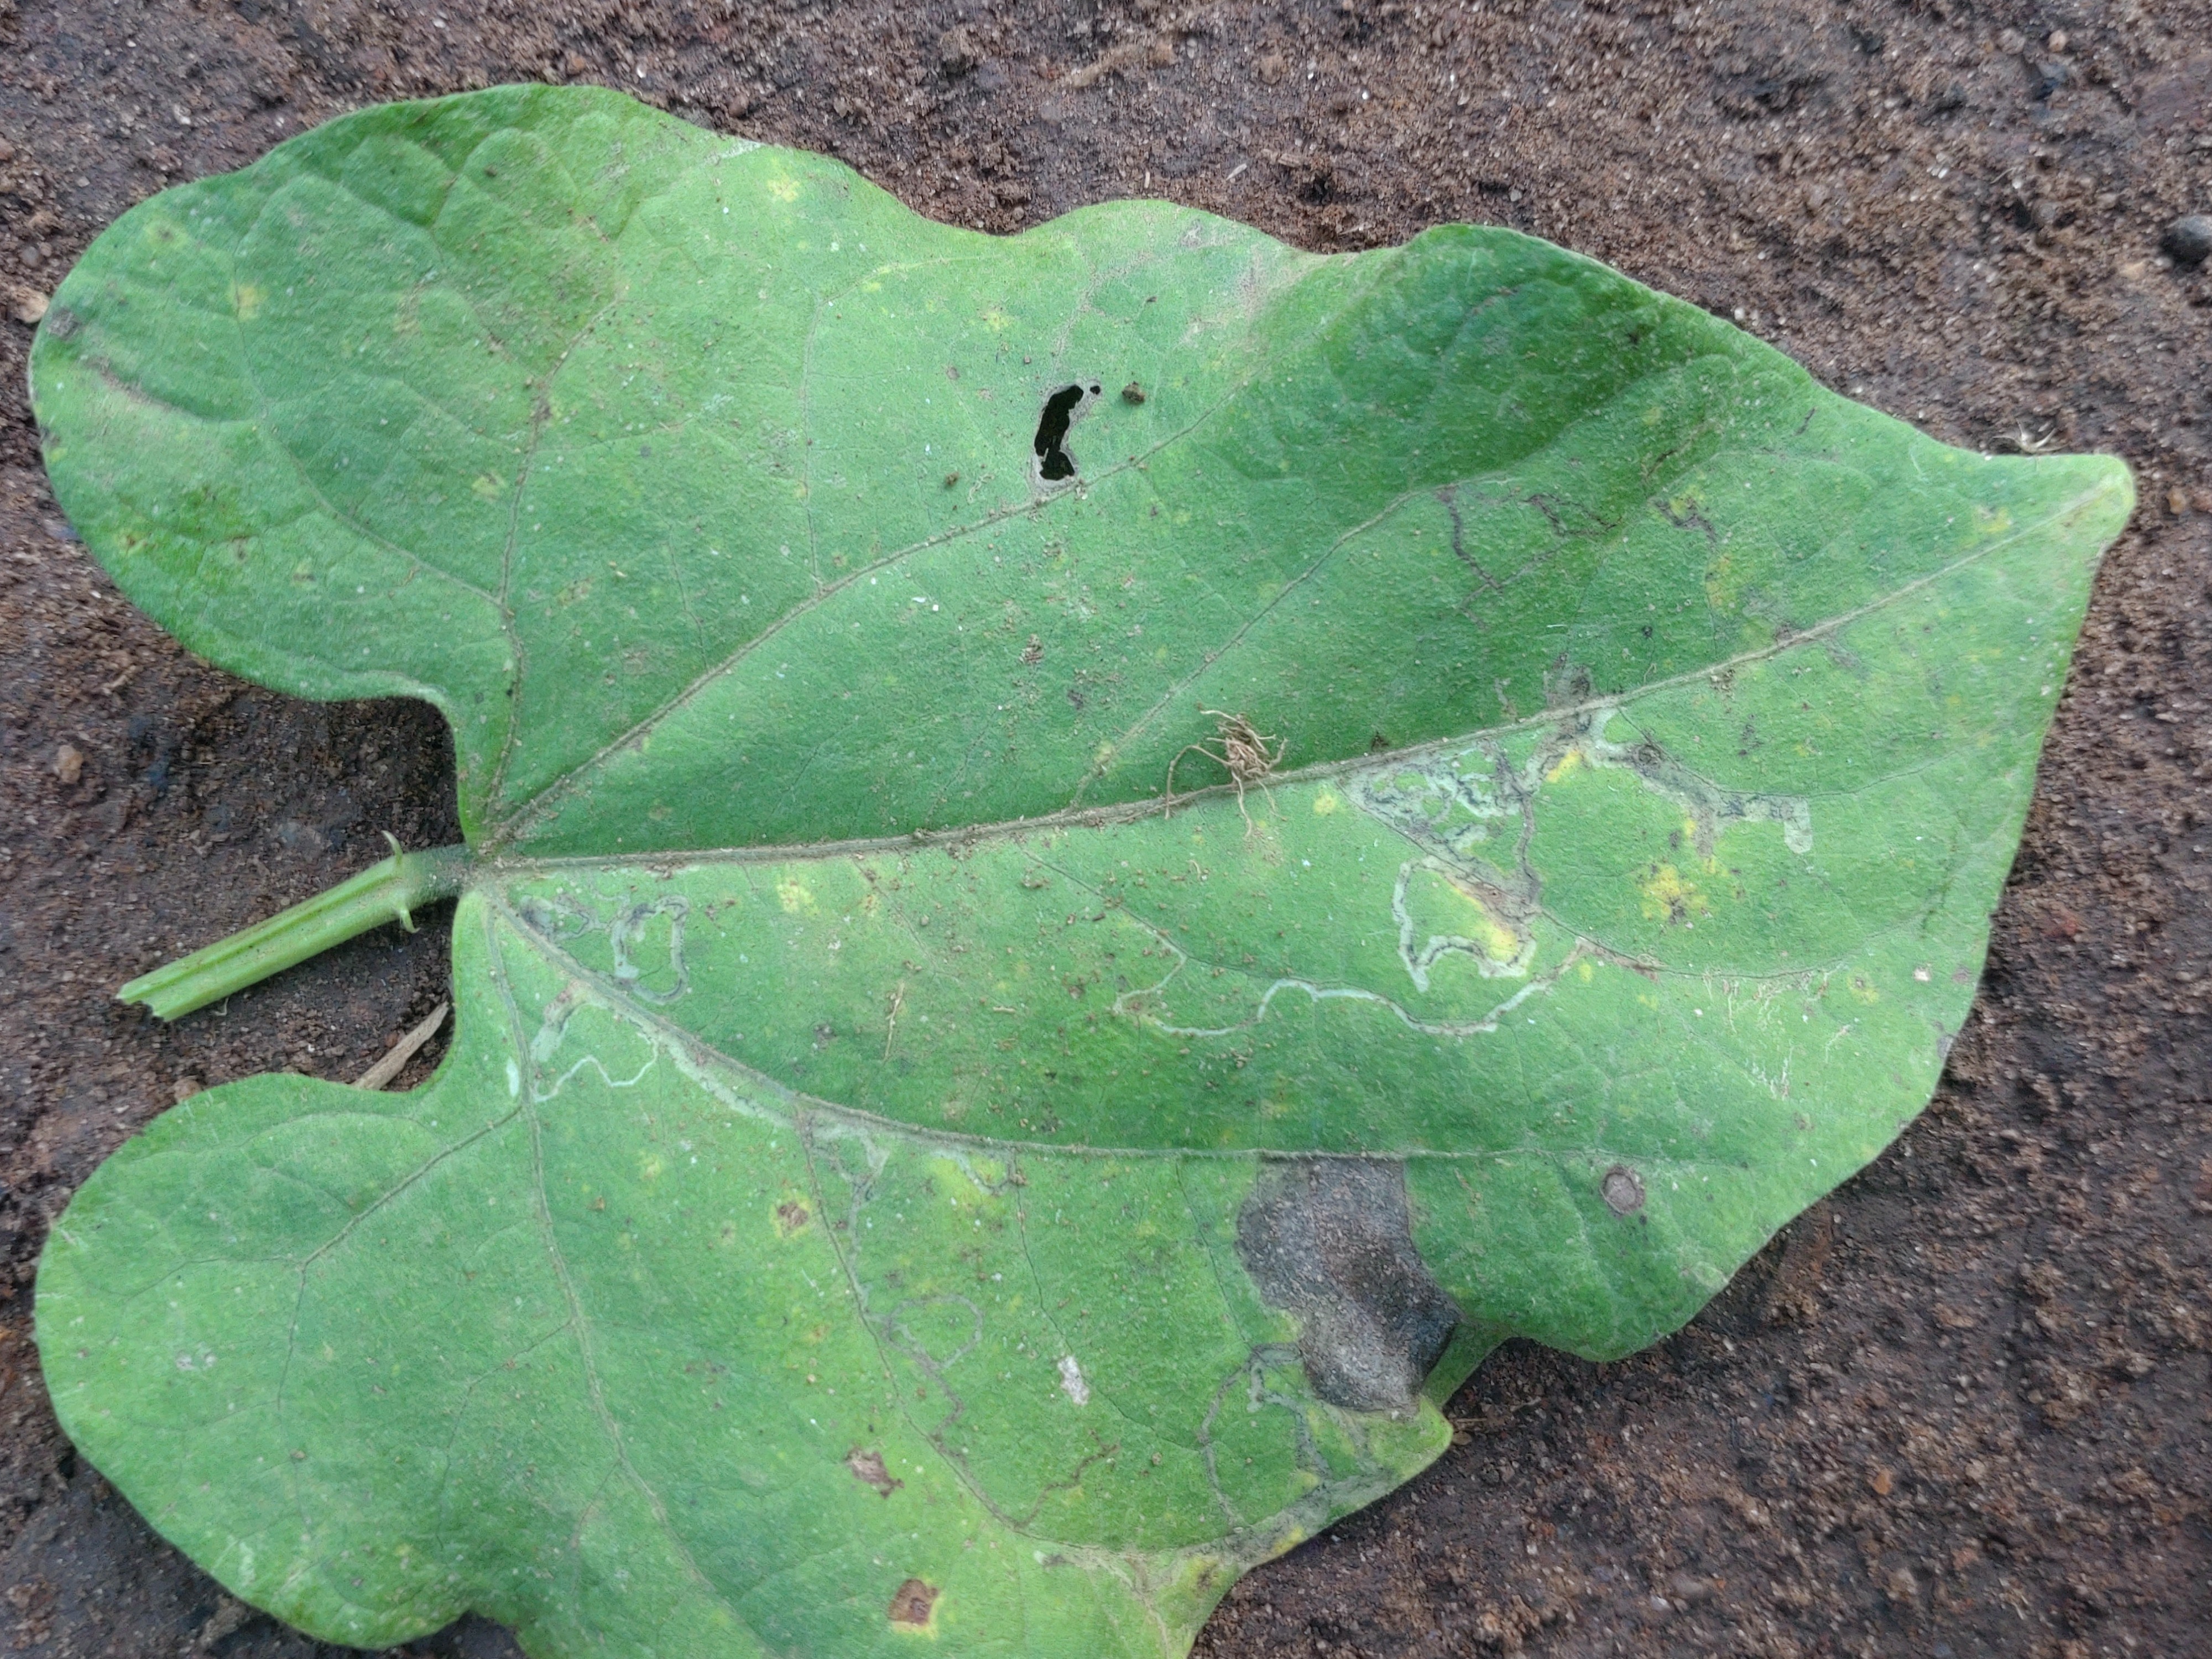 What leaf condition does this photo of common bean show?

anthracnose
